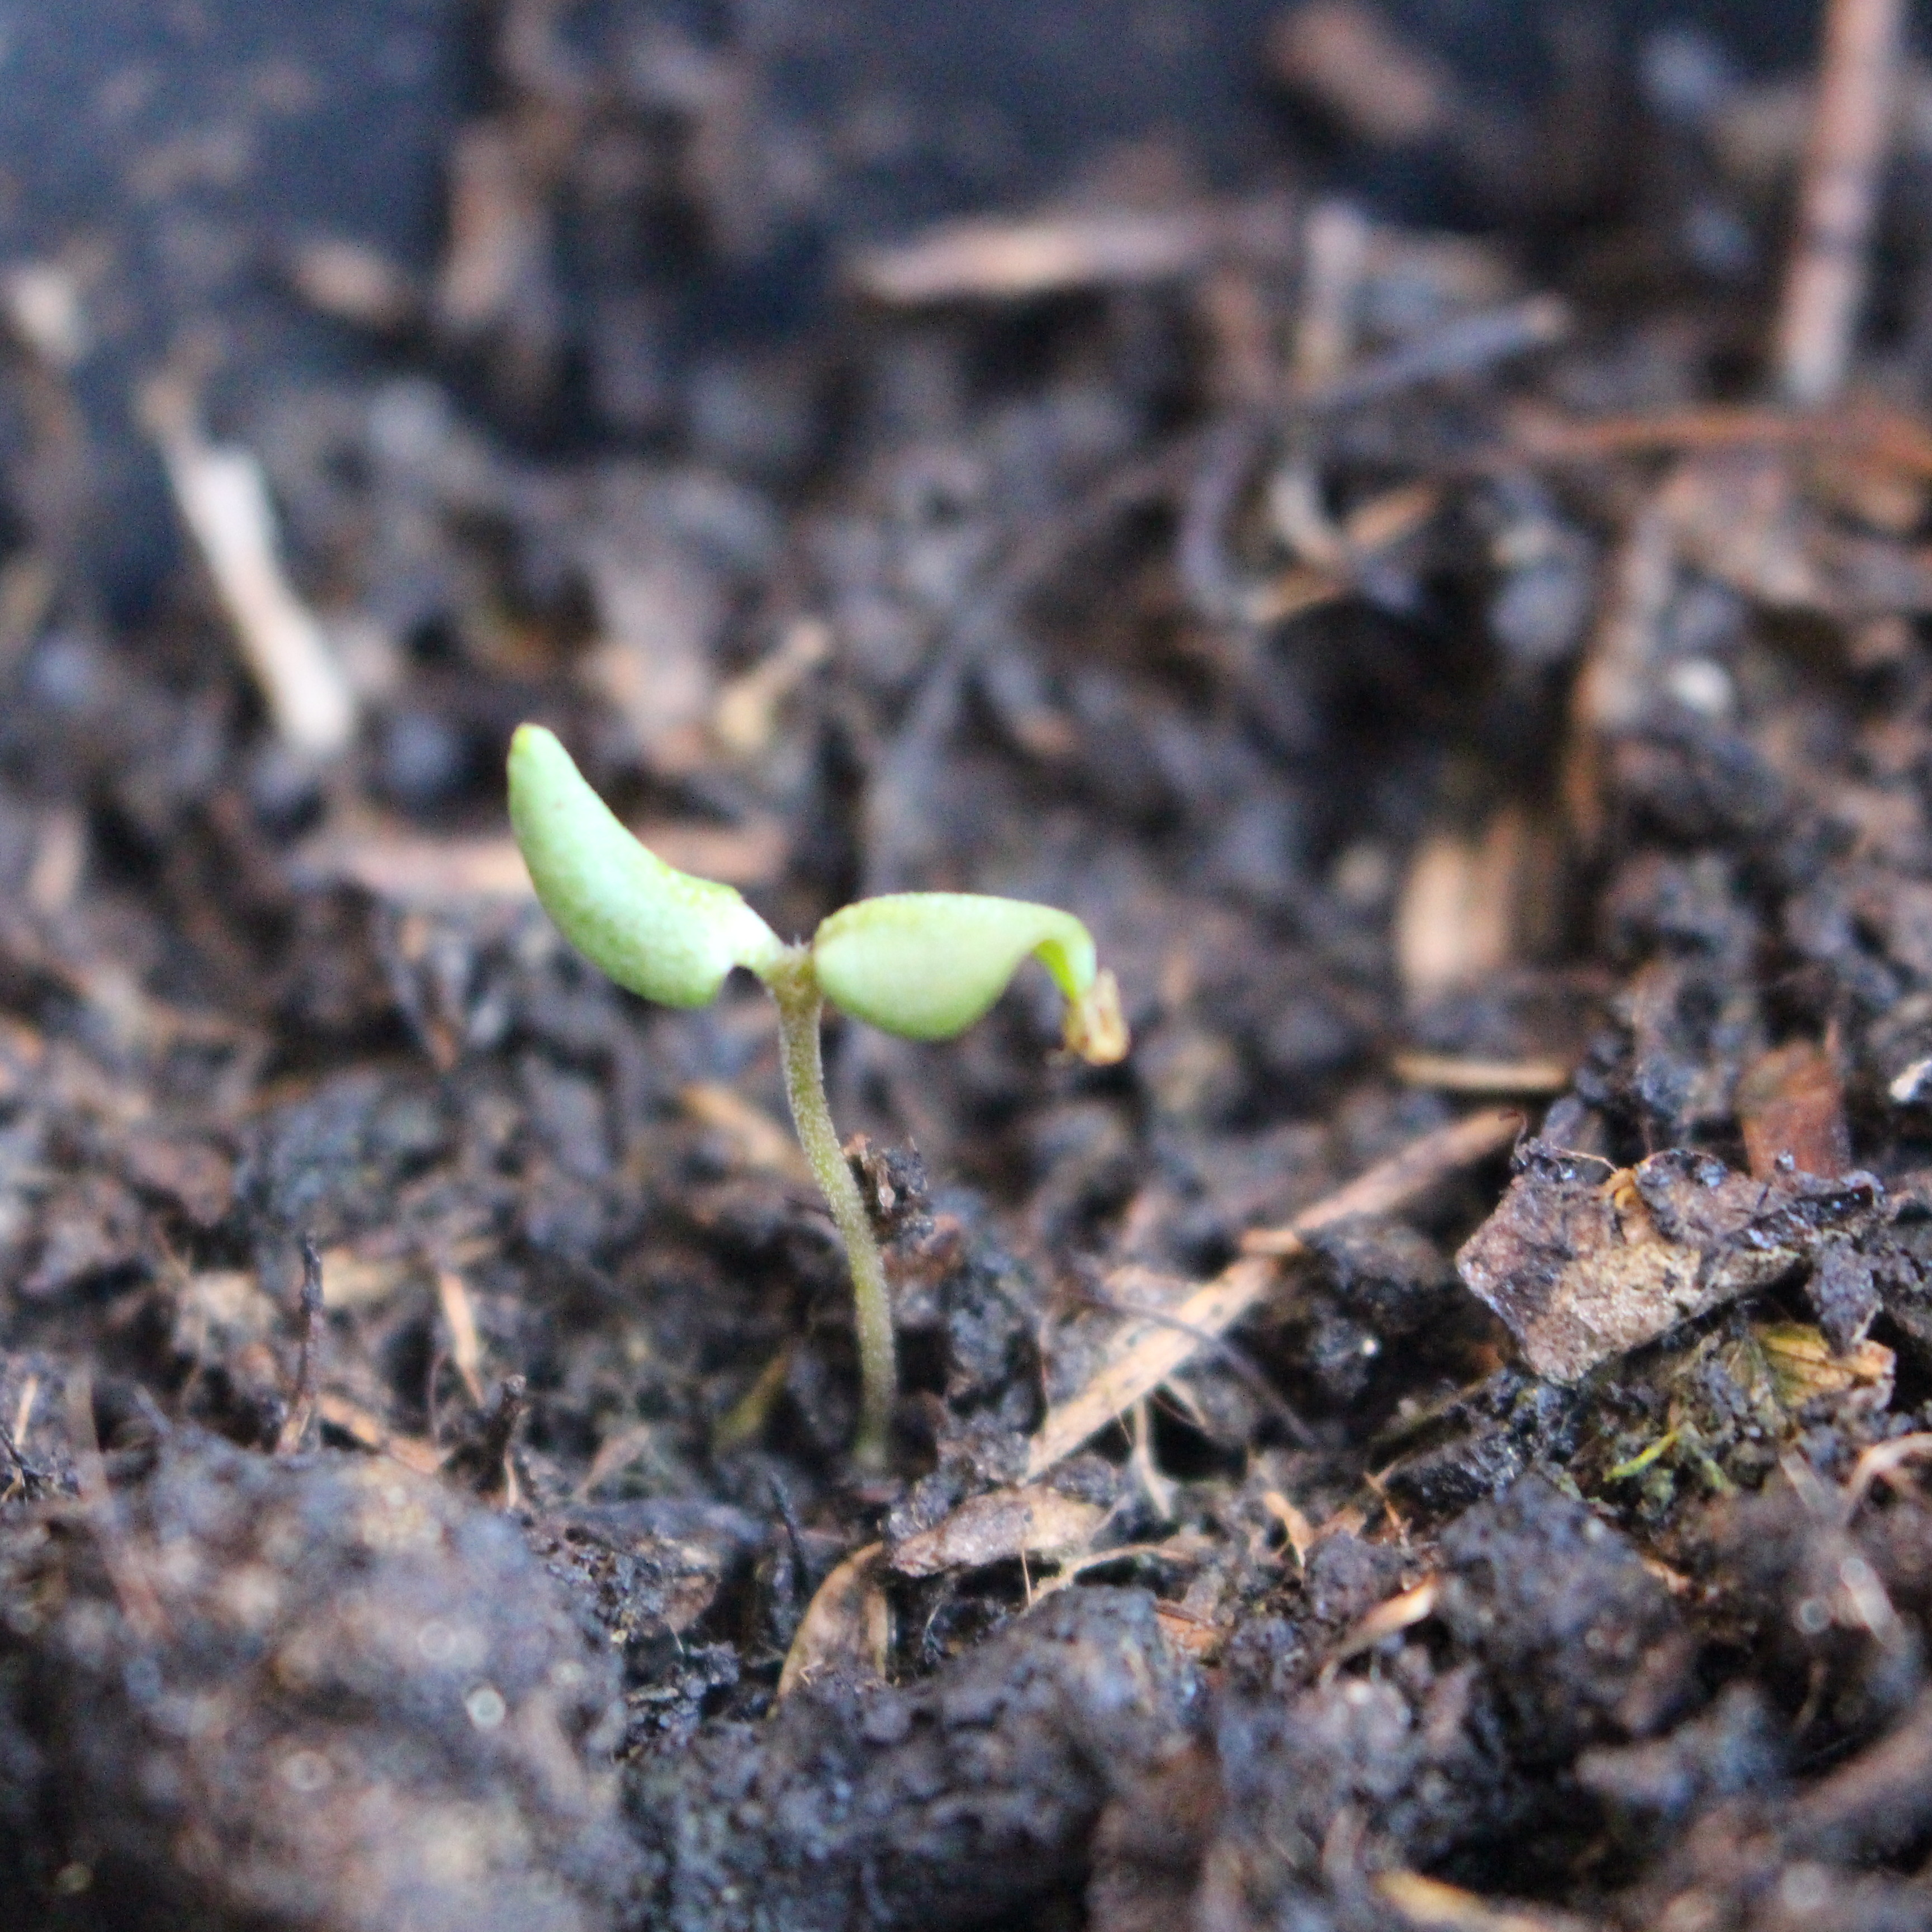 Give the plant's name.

Veronica persica
